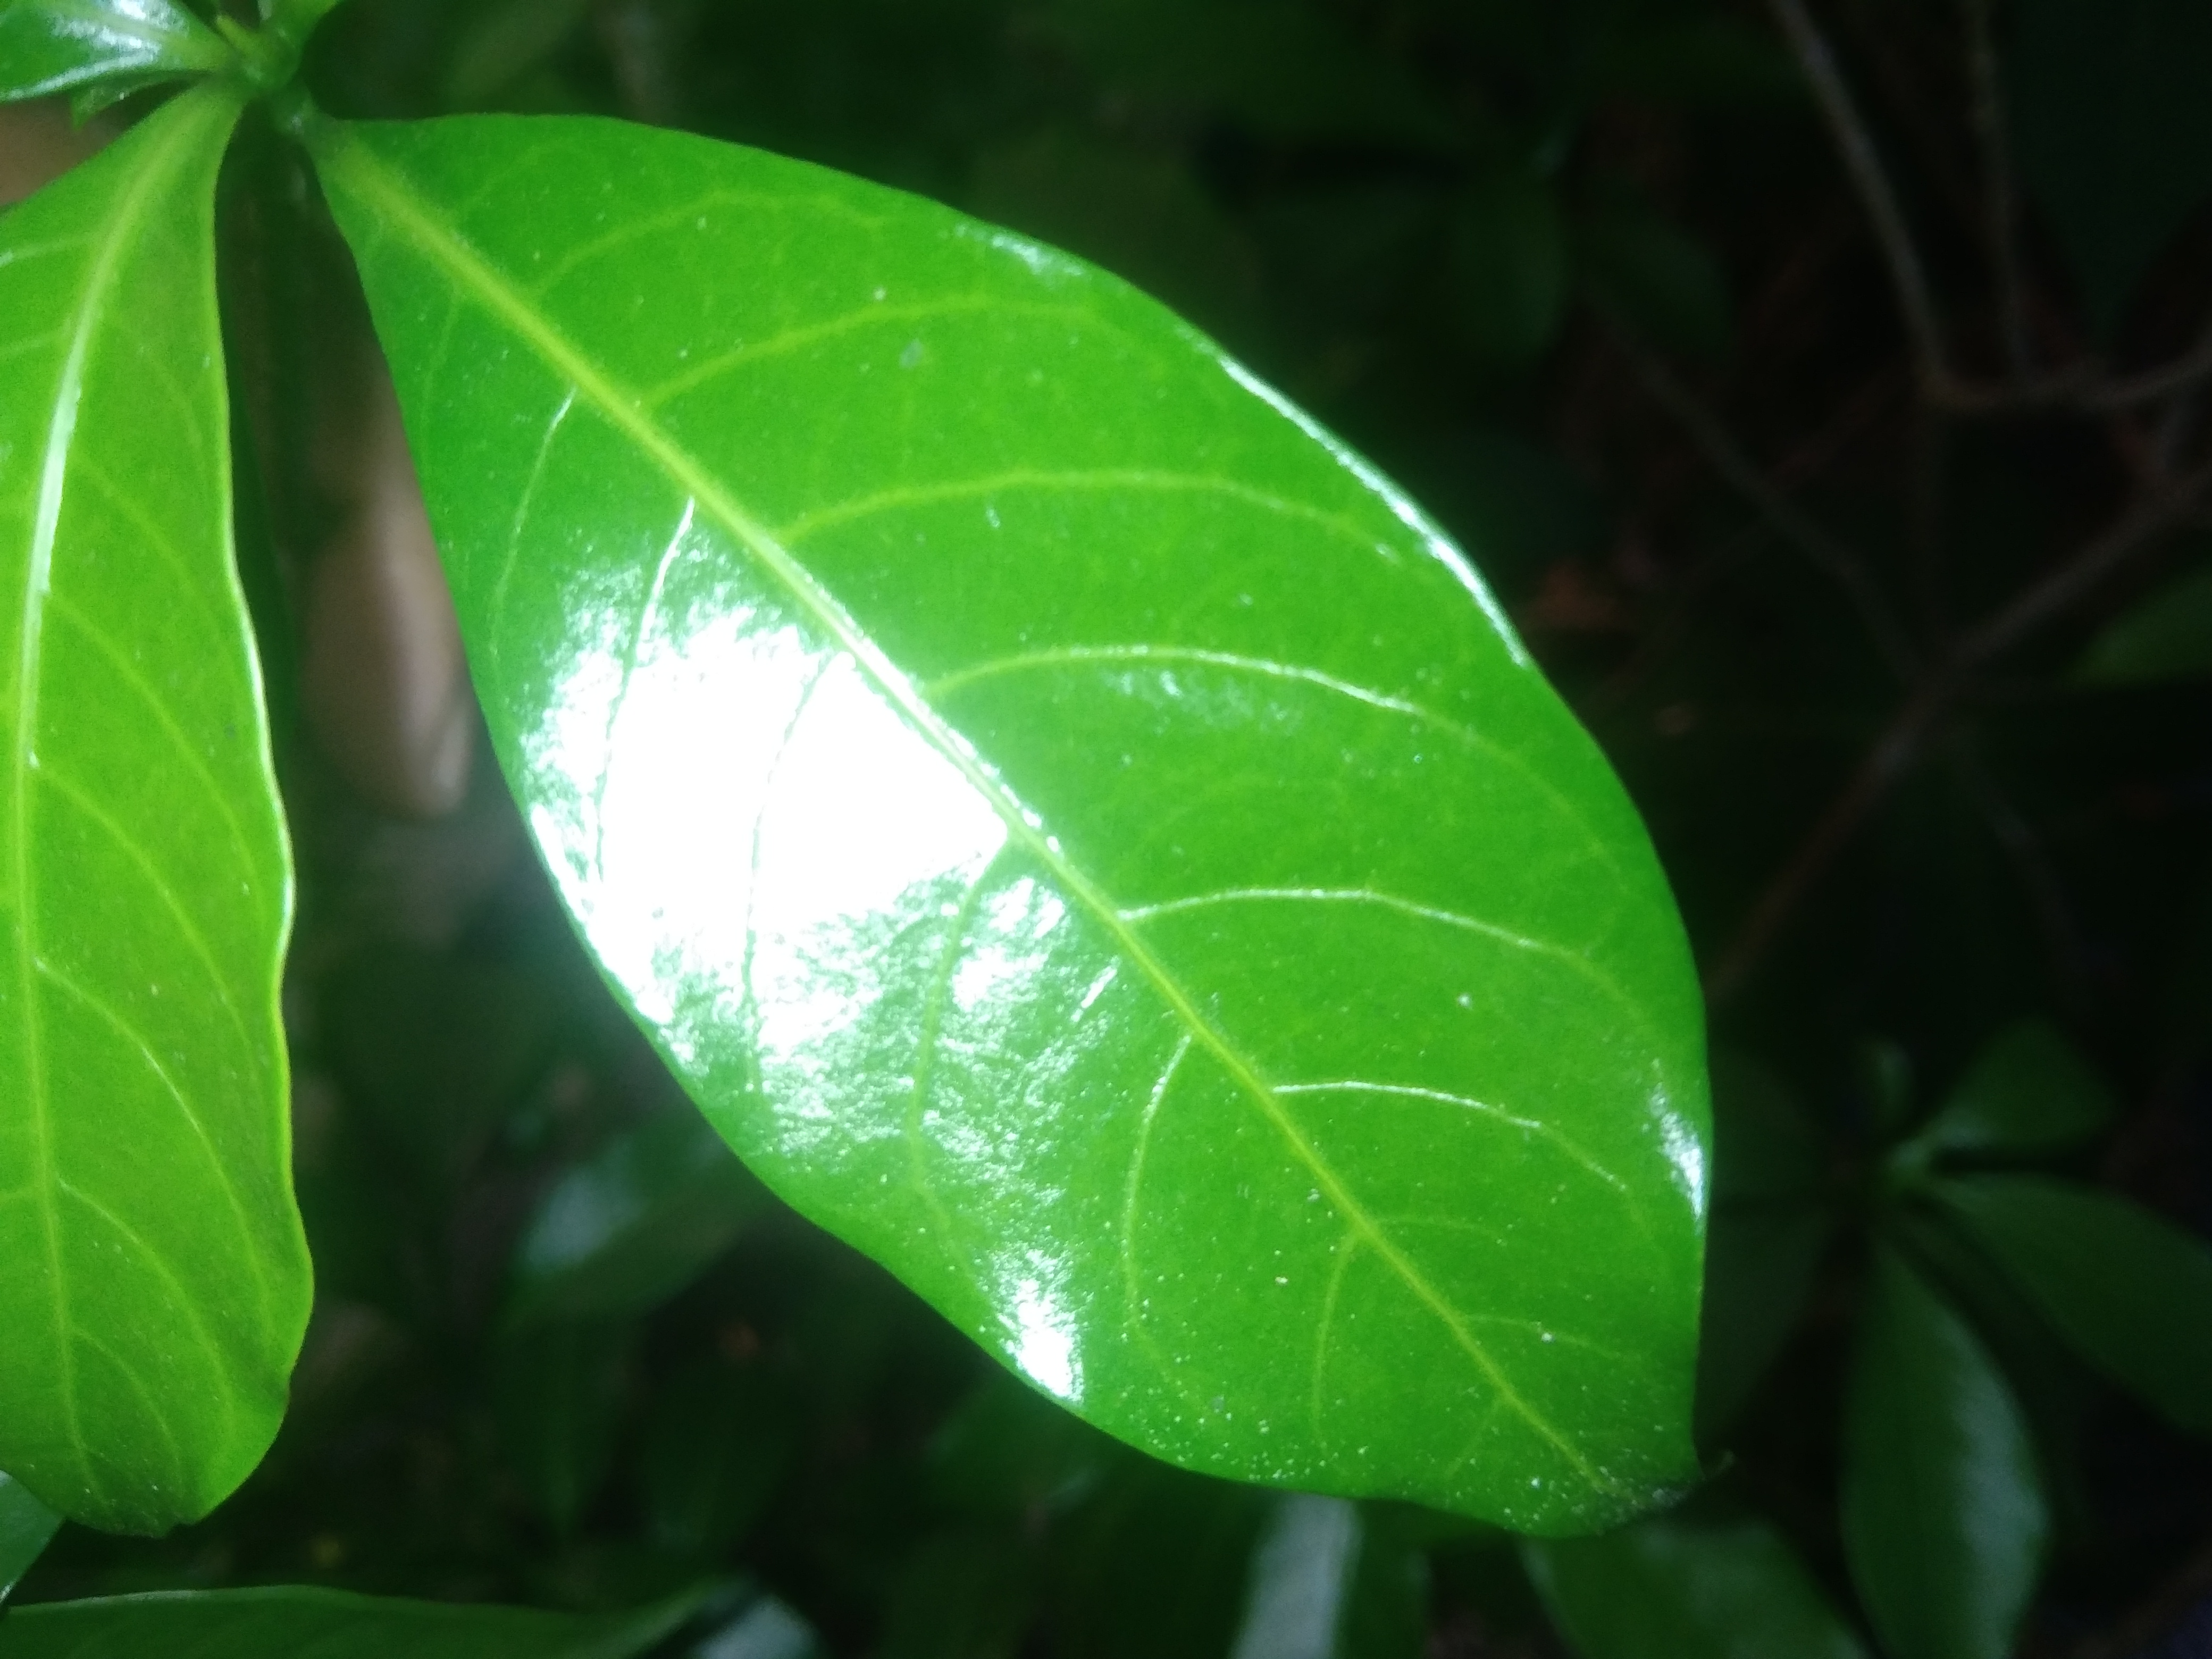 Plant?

togor
